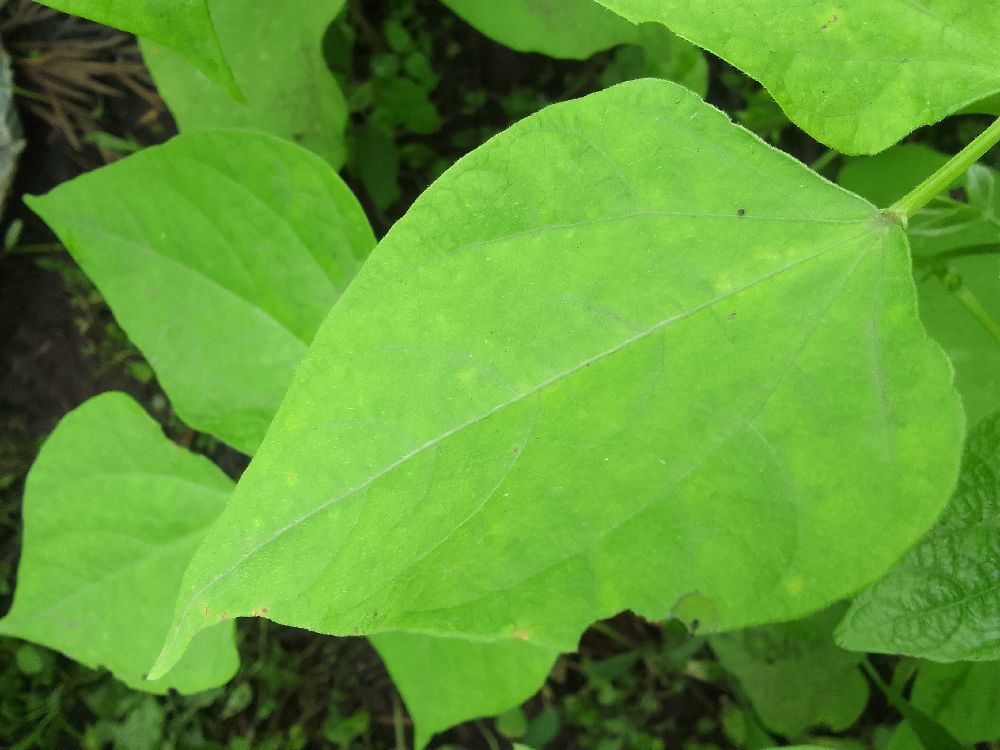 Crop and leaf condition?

common bean, healthy
